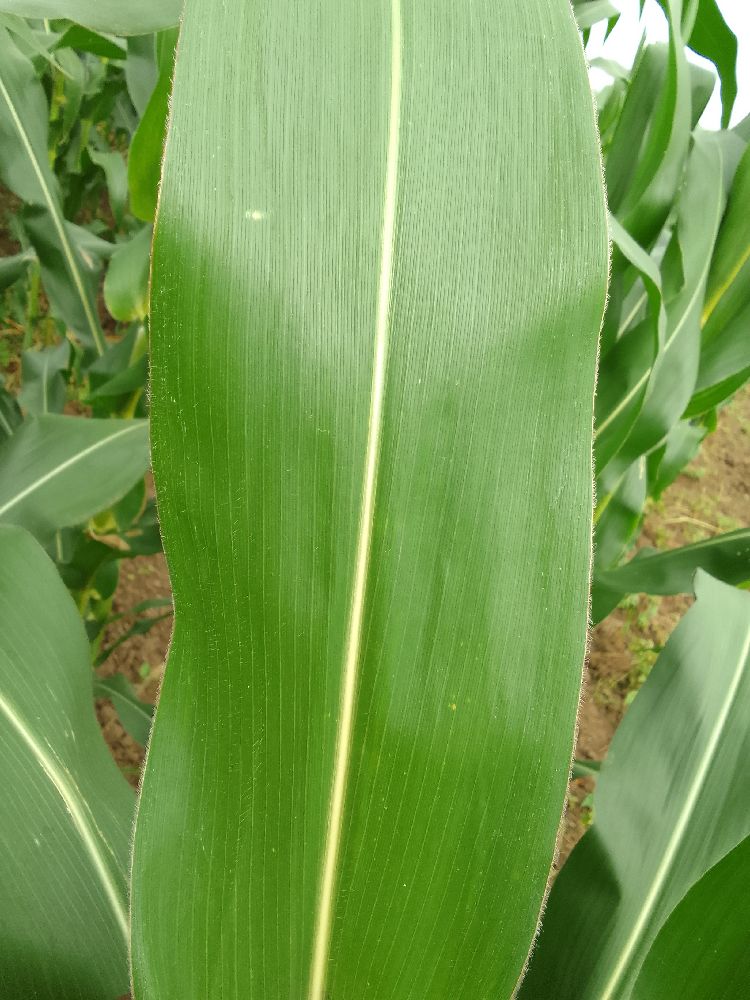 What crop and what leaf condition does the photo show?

maize, healthy
